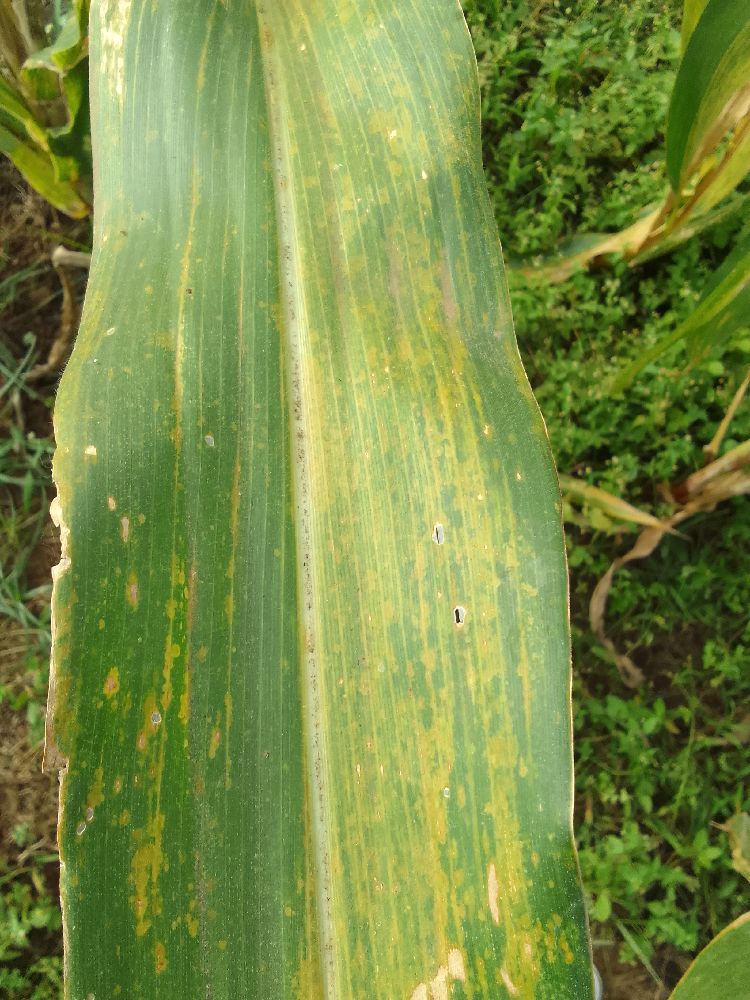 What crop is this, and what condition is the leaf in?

maize, maize lethal necrosis
